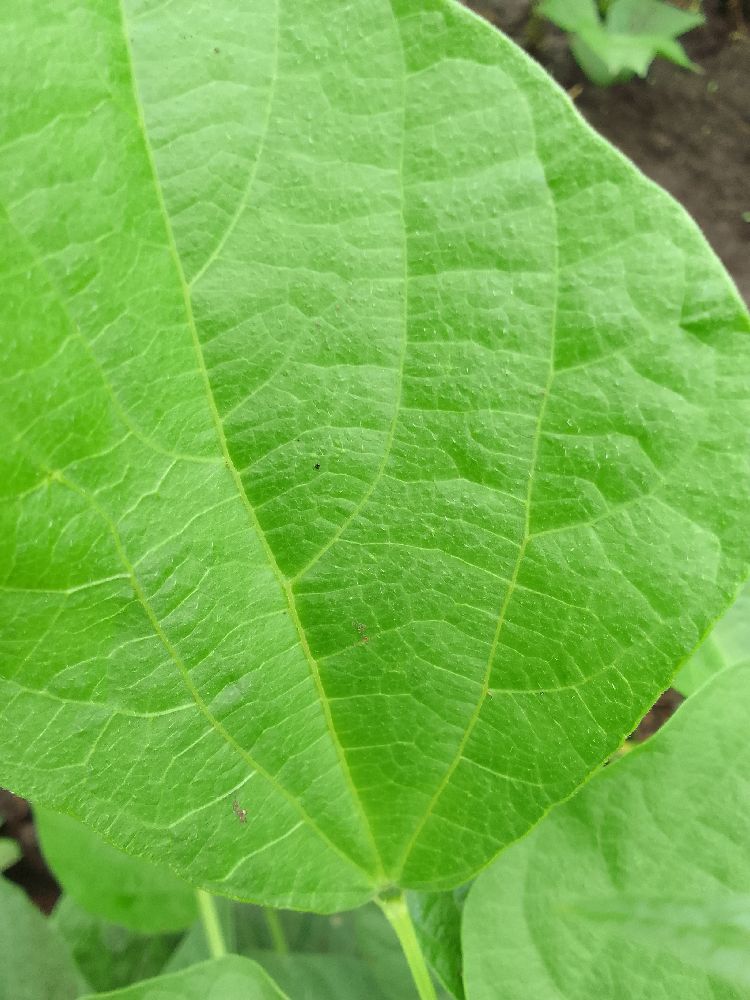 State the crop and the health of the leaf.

common bean, healthy
